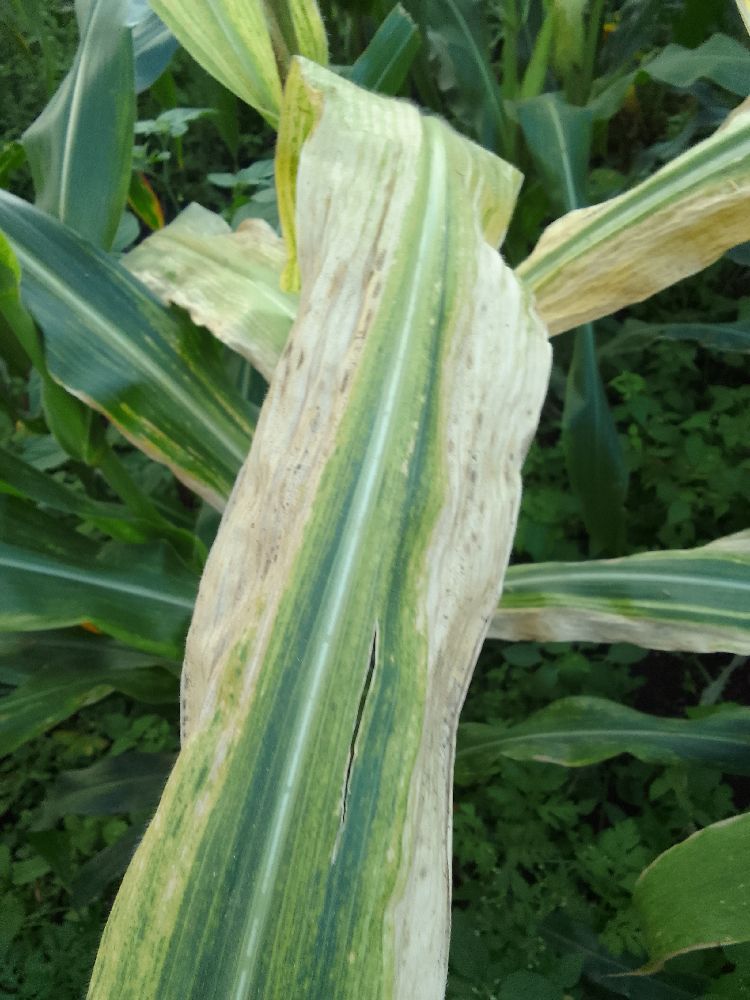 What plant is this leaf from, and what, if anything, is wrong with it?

maize, maize lethal necrosis
